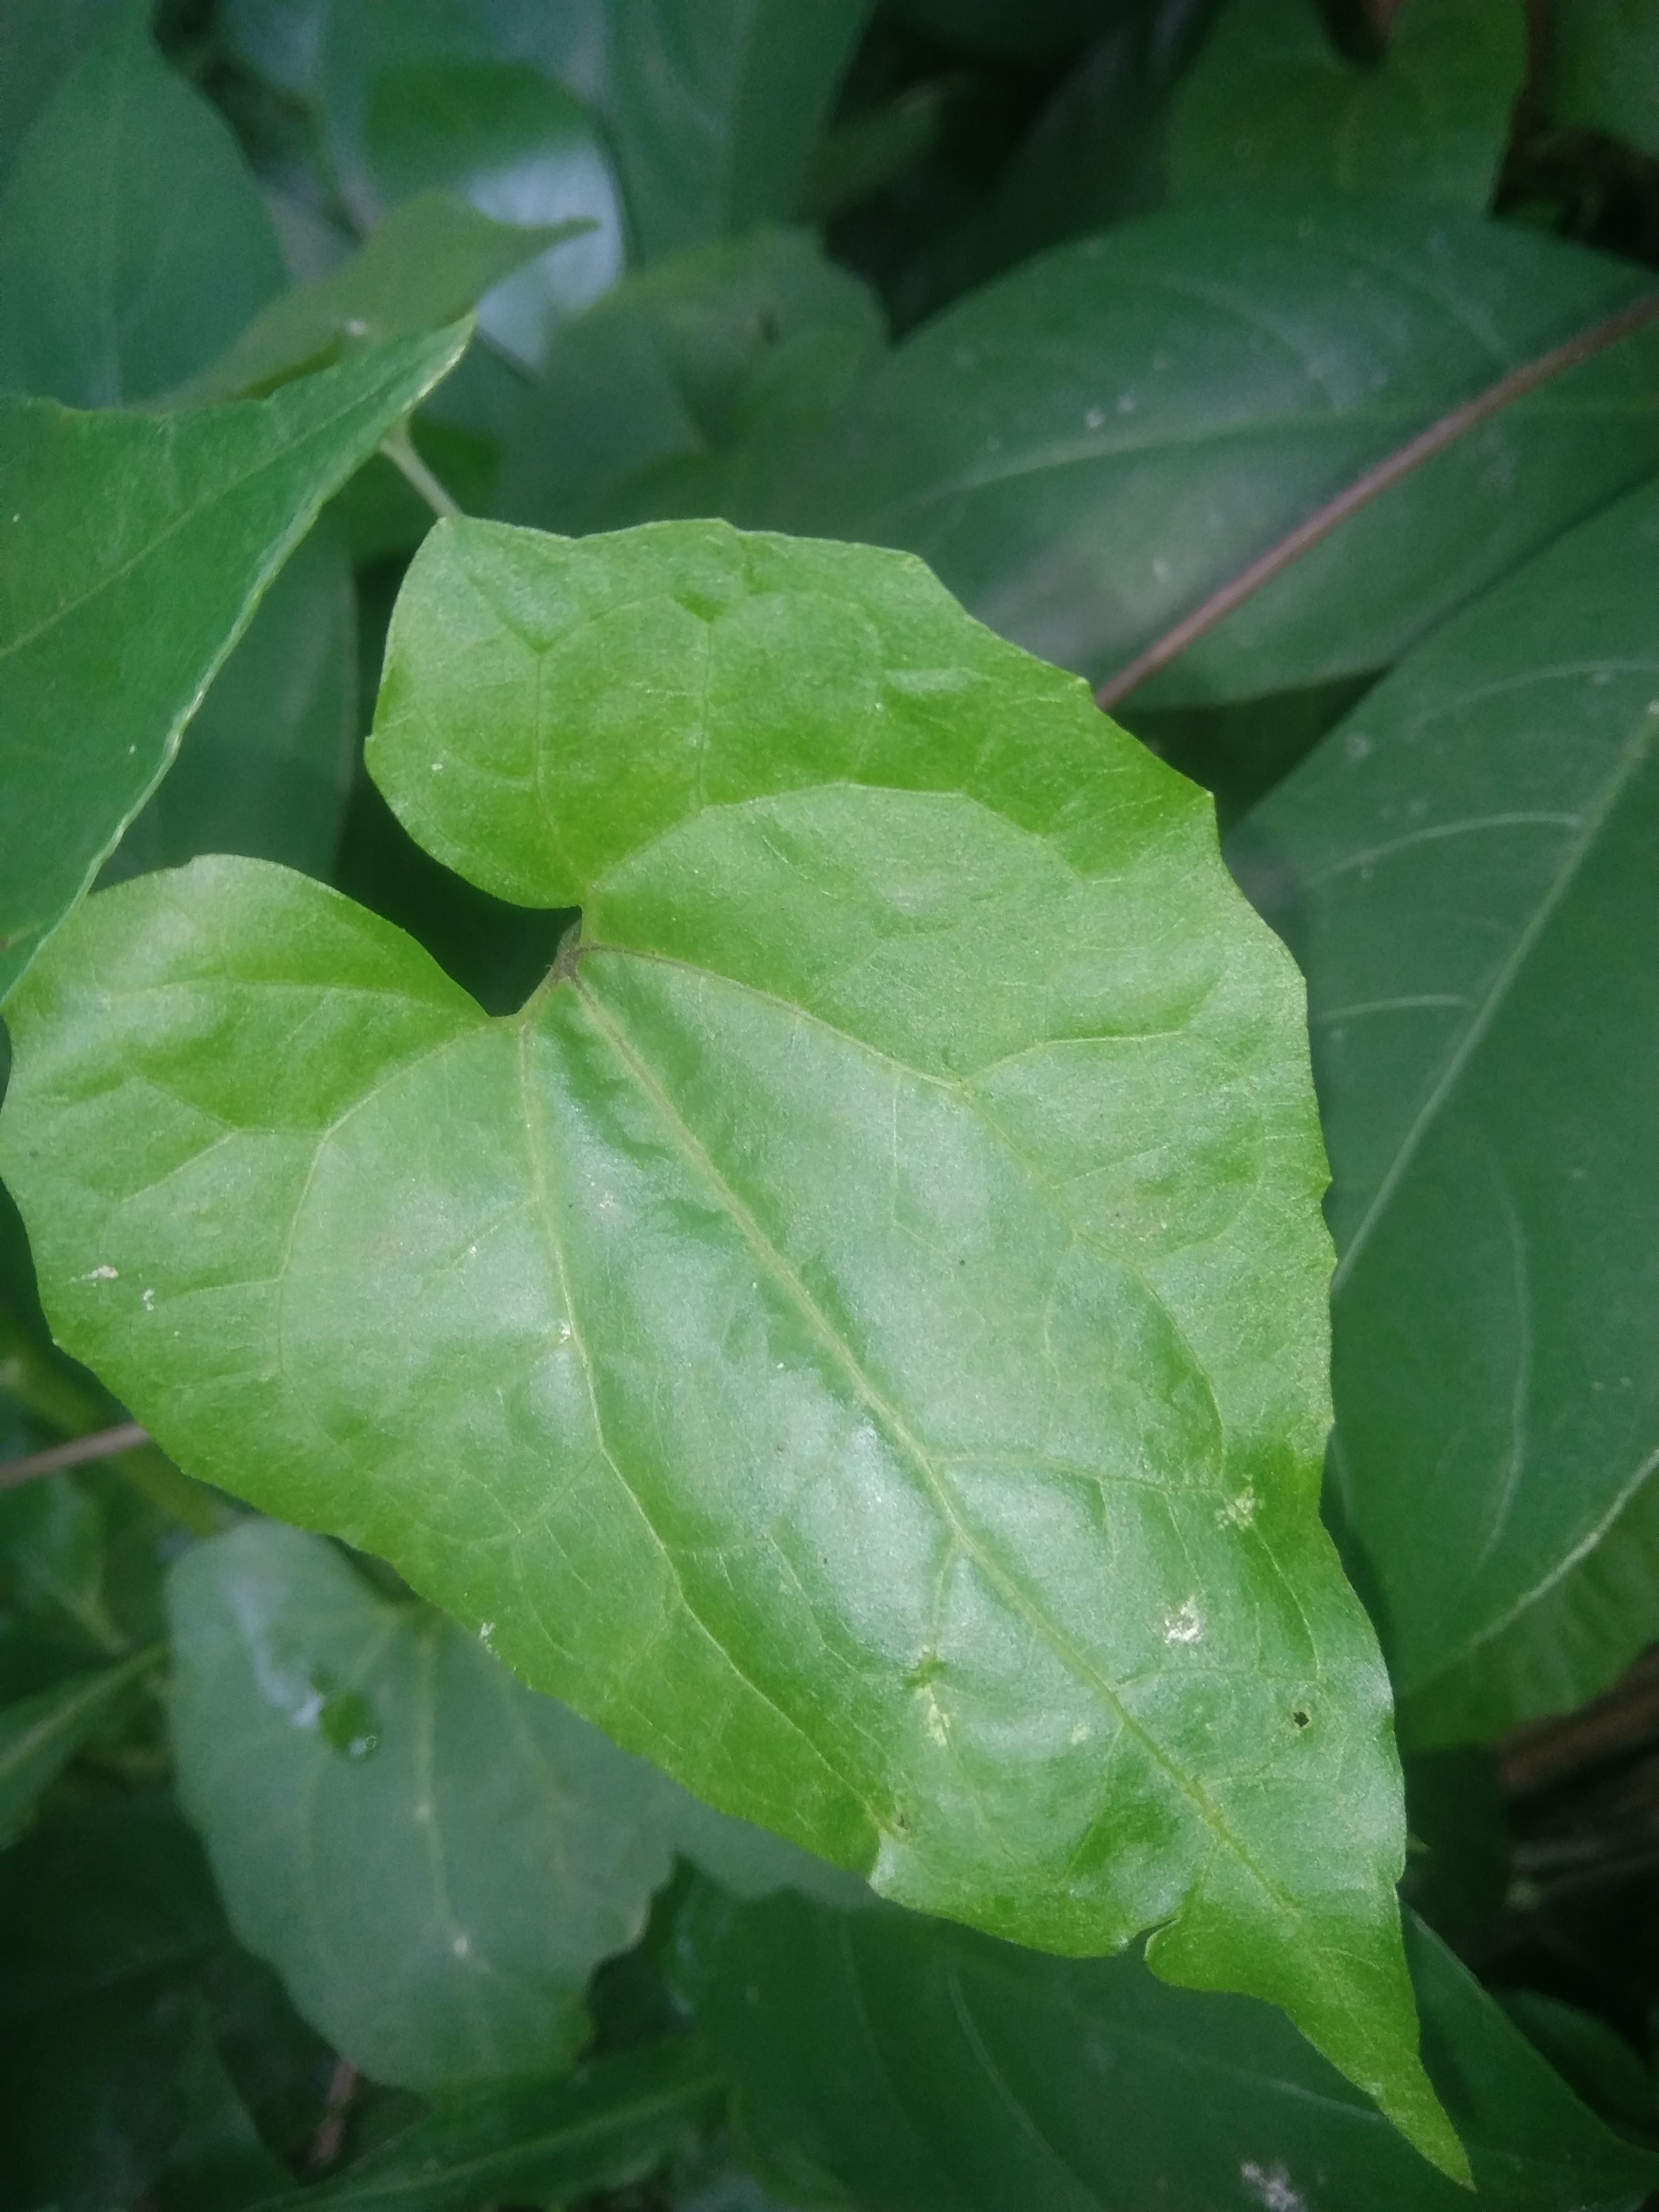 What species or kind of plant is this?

bitter vine
